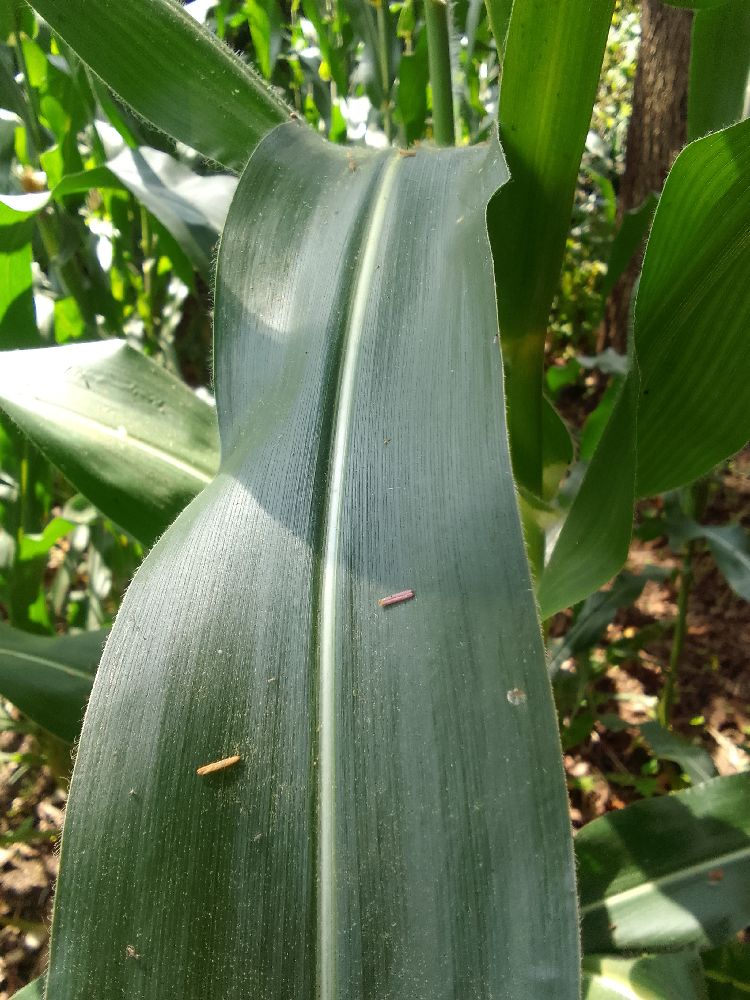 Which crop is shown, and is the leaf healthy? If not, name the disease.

maize, healthy
